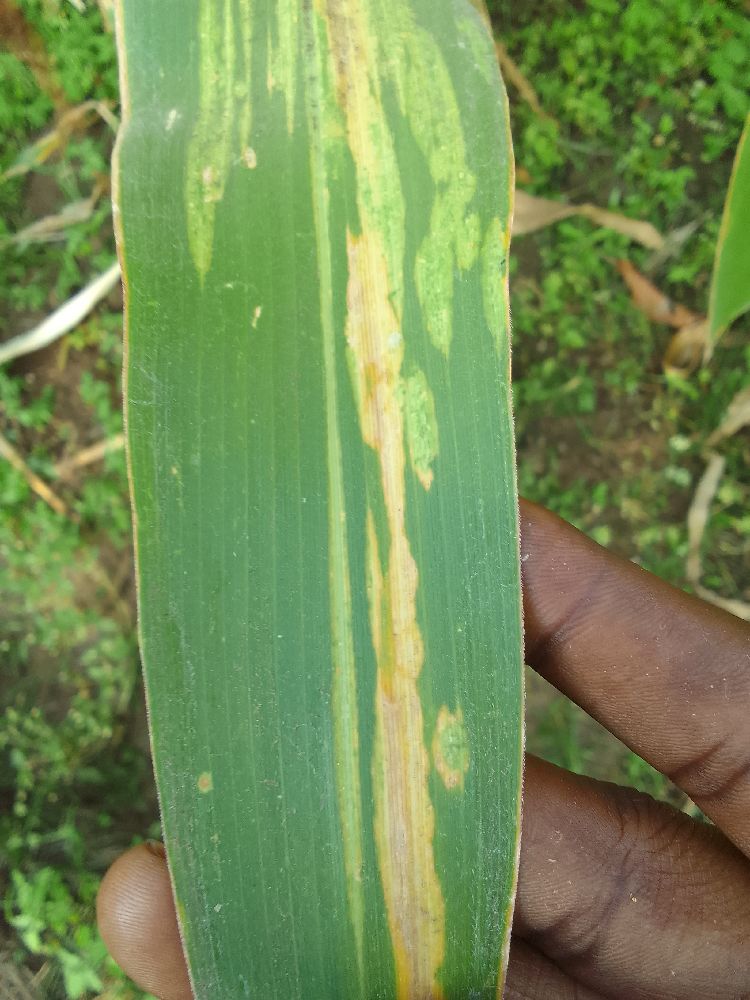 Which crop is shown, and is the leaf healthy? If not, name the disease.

maize, maize lethal necrosis
